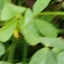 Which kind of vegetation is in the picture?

unstructured weed
